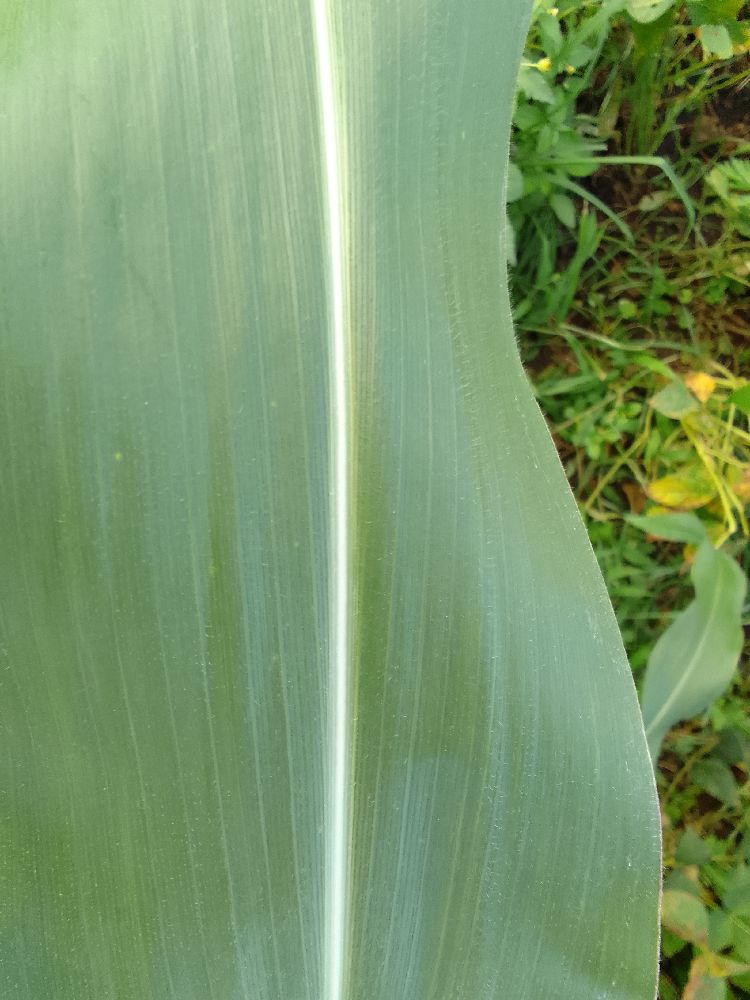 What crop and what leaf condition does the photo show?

maize, healthy
